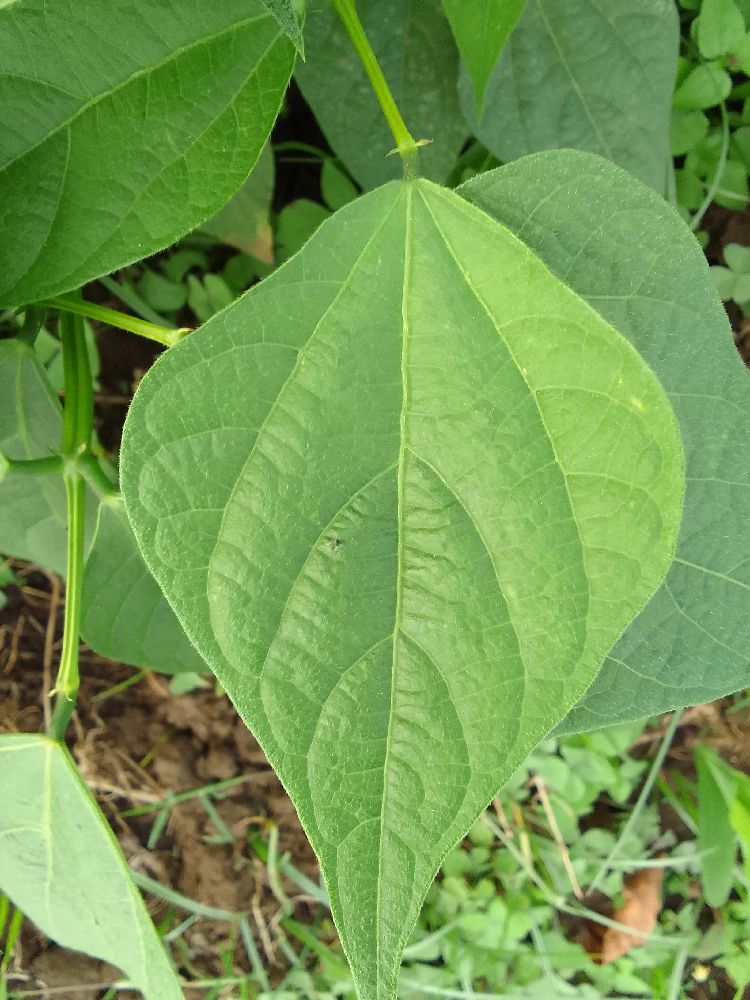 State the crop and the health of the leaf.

common bean, healthy
